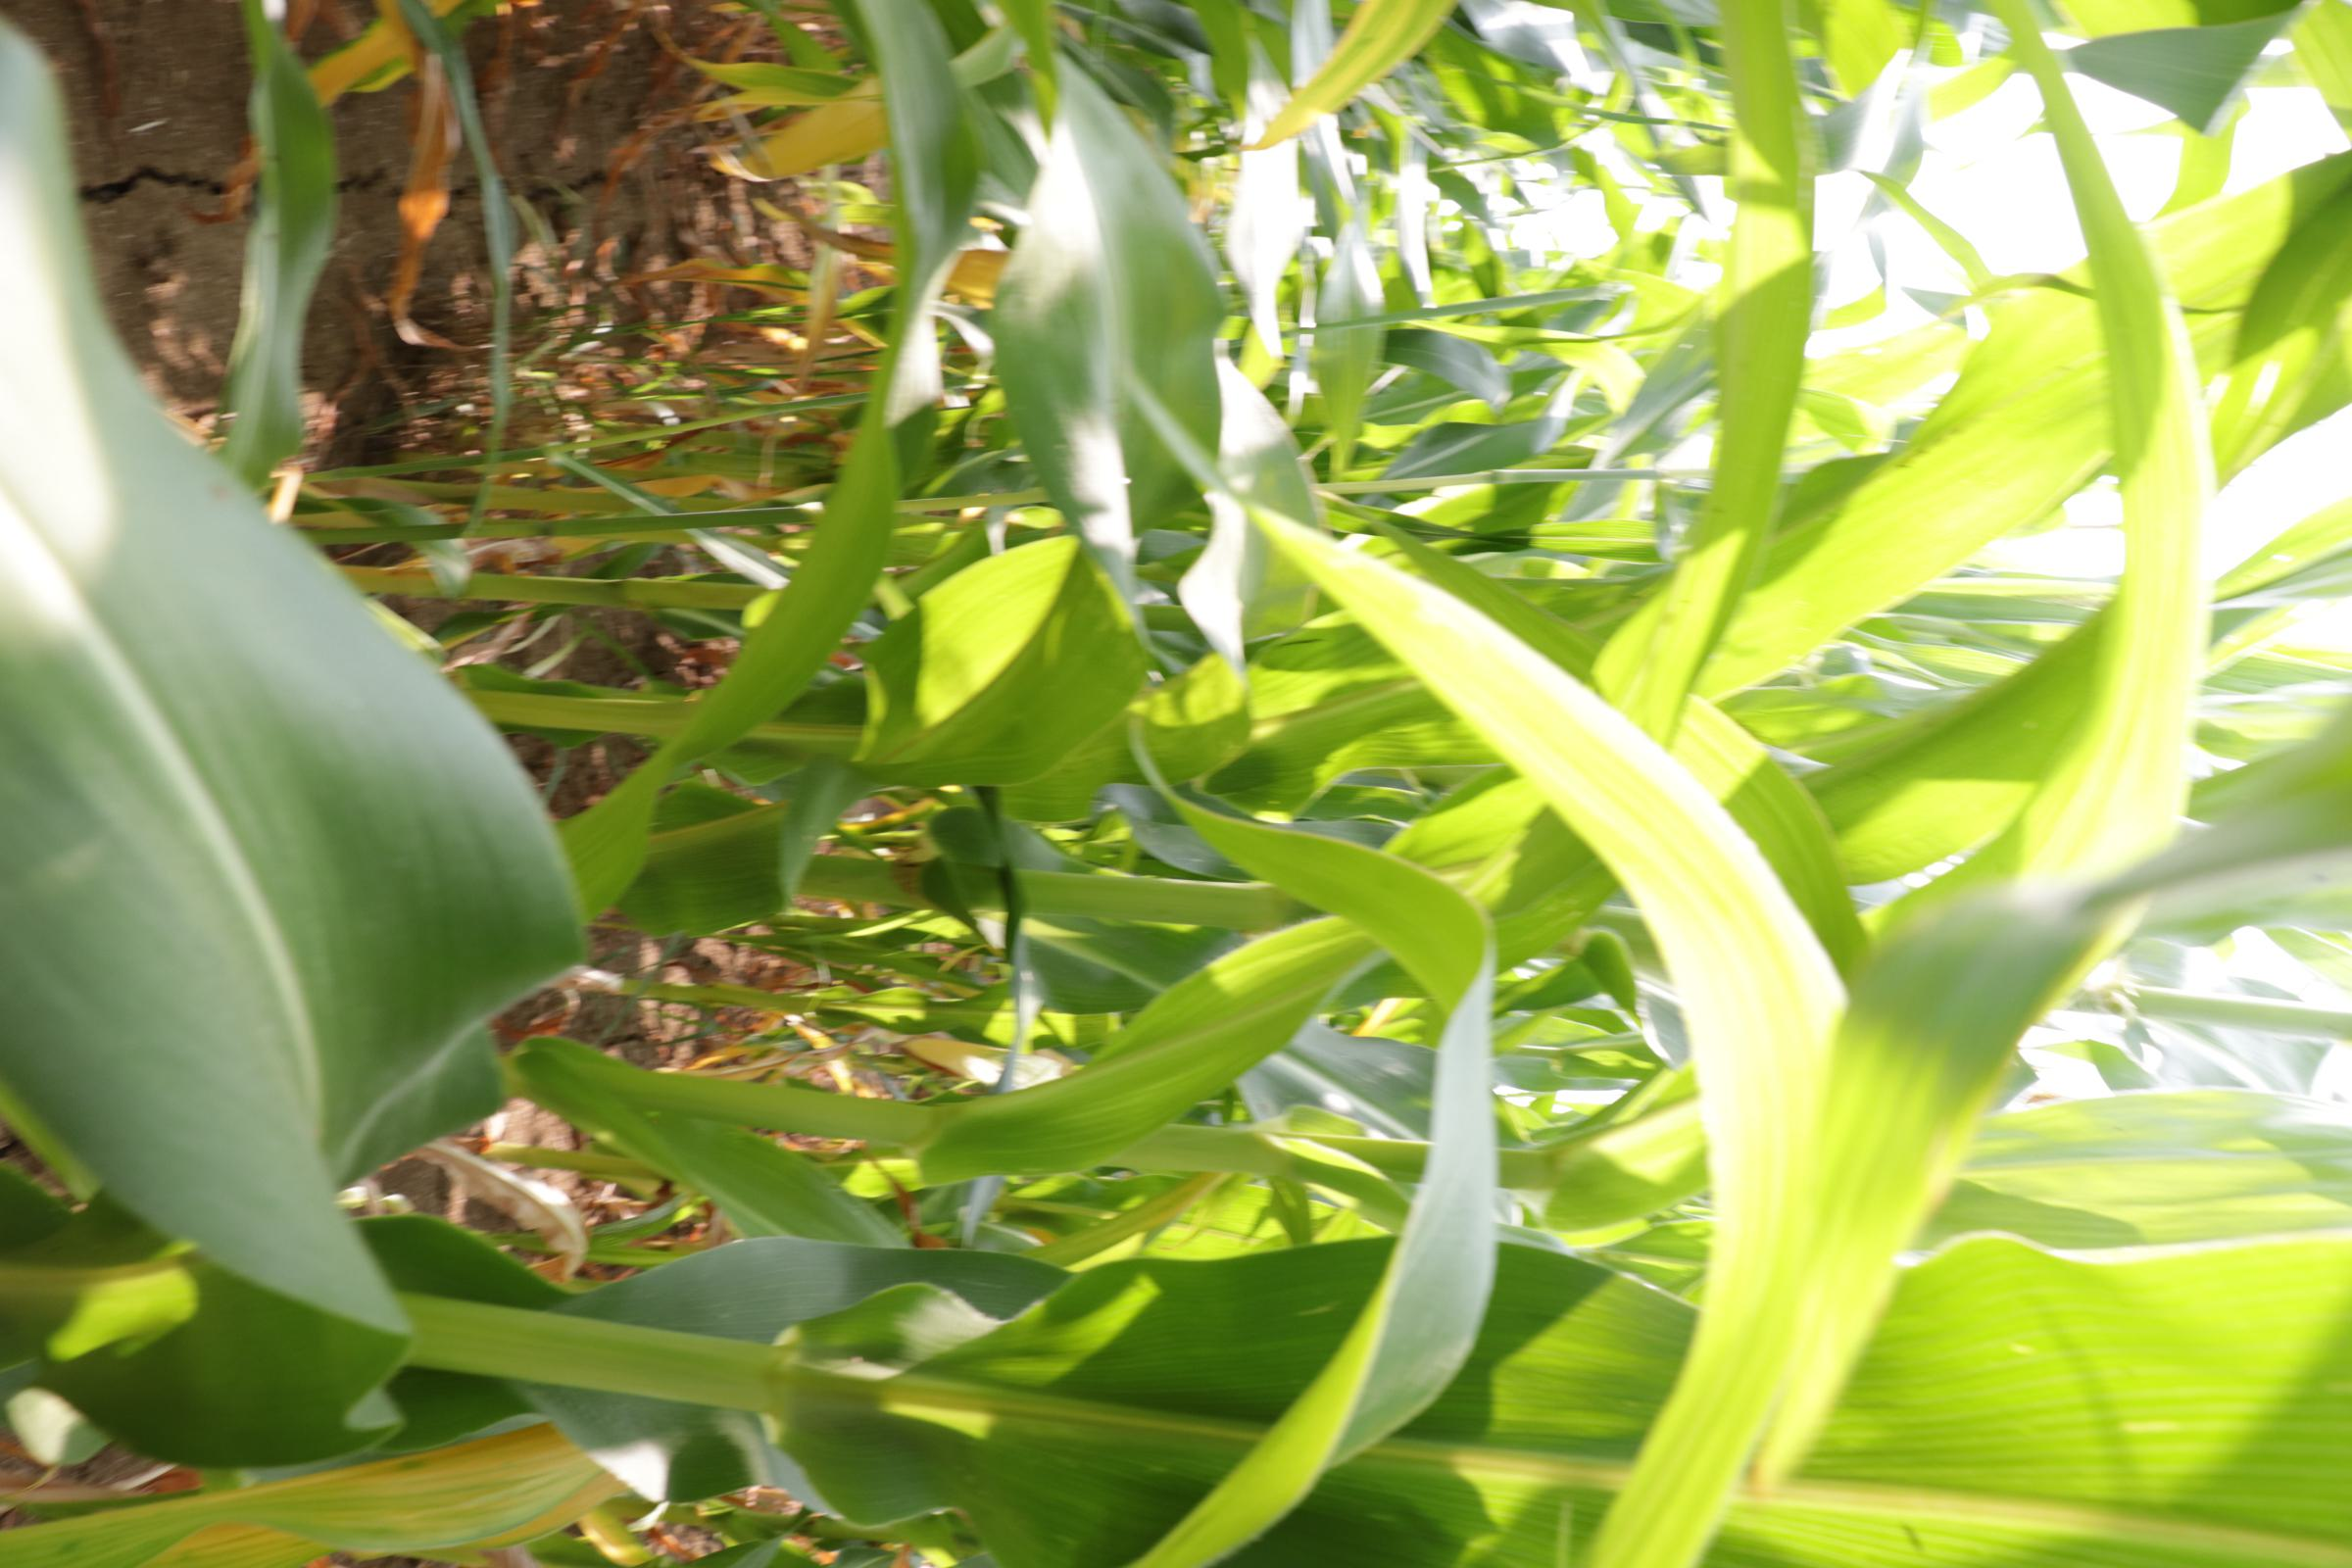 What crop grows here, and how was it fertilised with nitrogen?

maize, no added nitrogen
